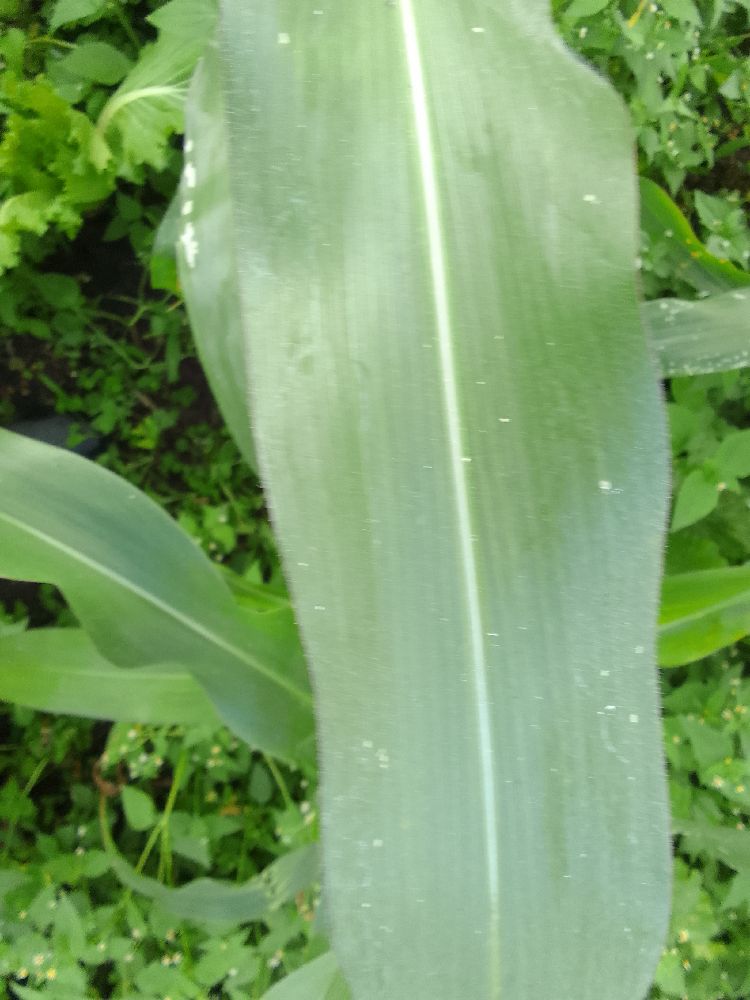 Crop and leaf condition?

maize, healthy
